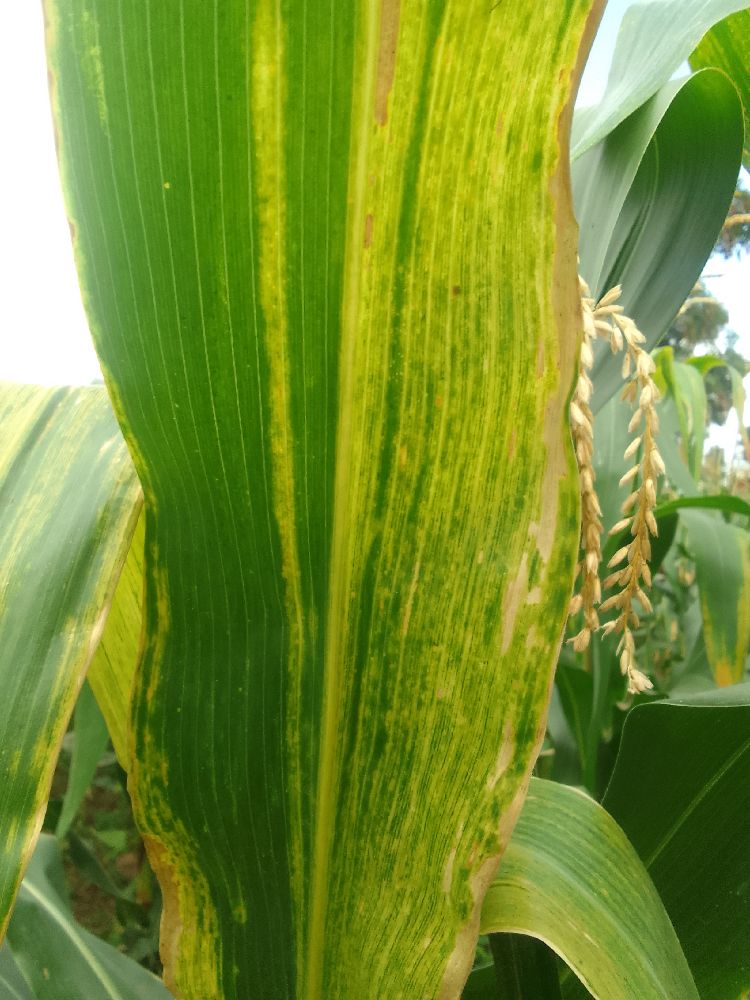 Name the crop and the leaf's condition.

maize, maize lethal necrosis
